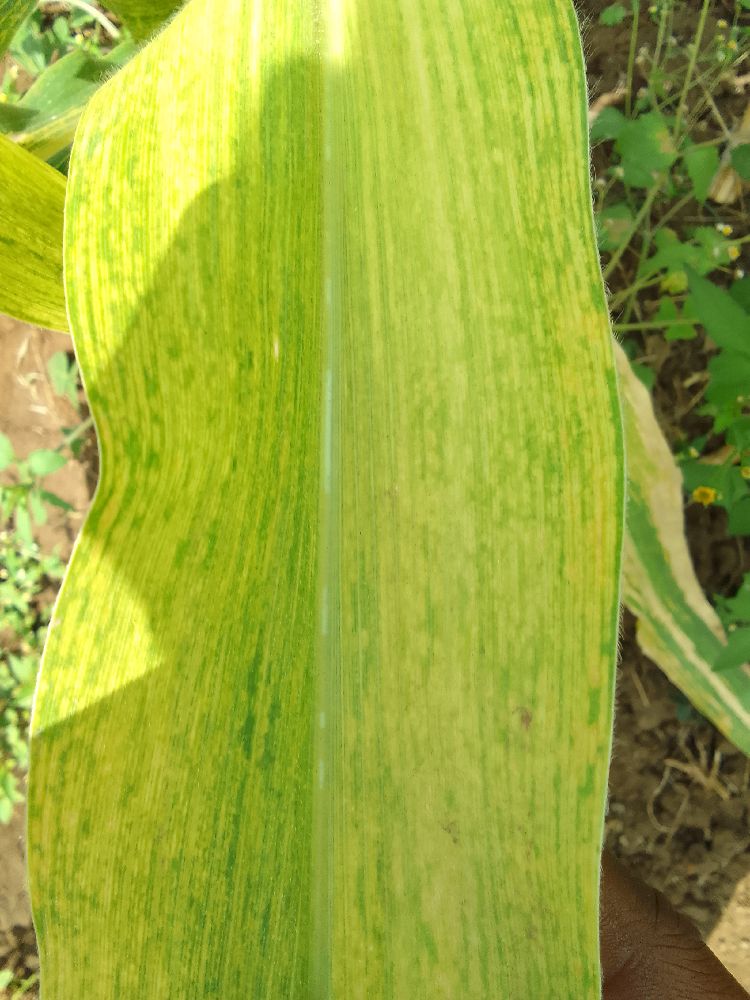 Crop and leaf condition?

maize, maize lethal necrosis
